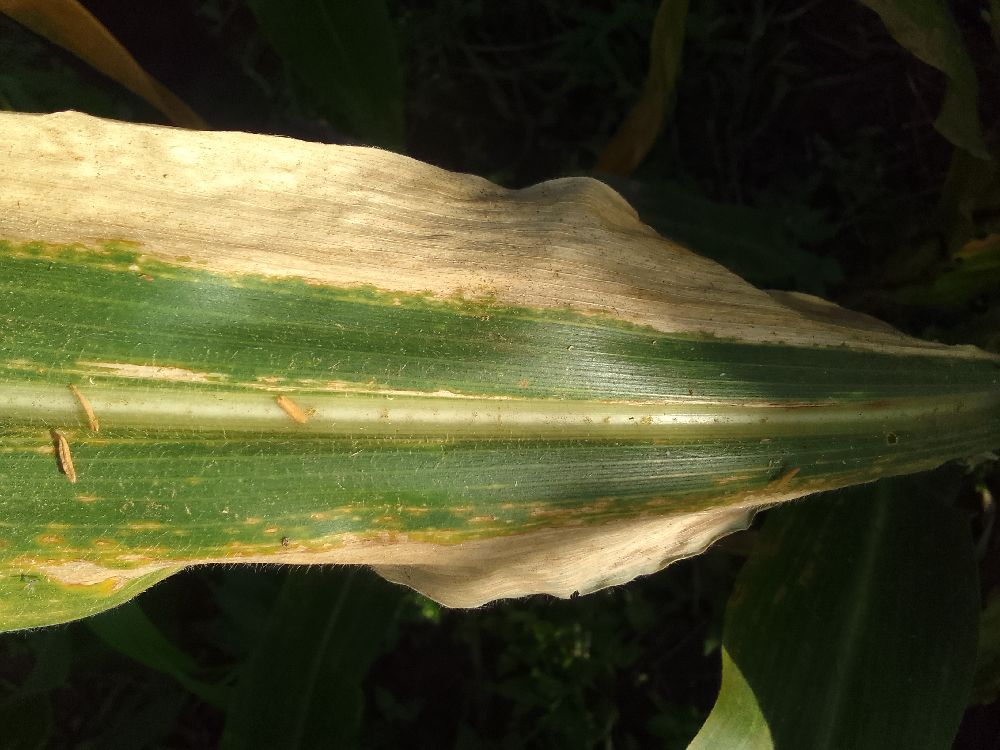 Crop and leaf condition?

maize, maize lethal necrosis
